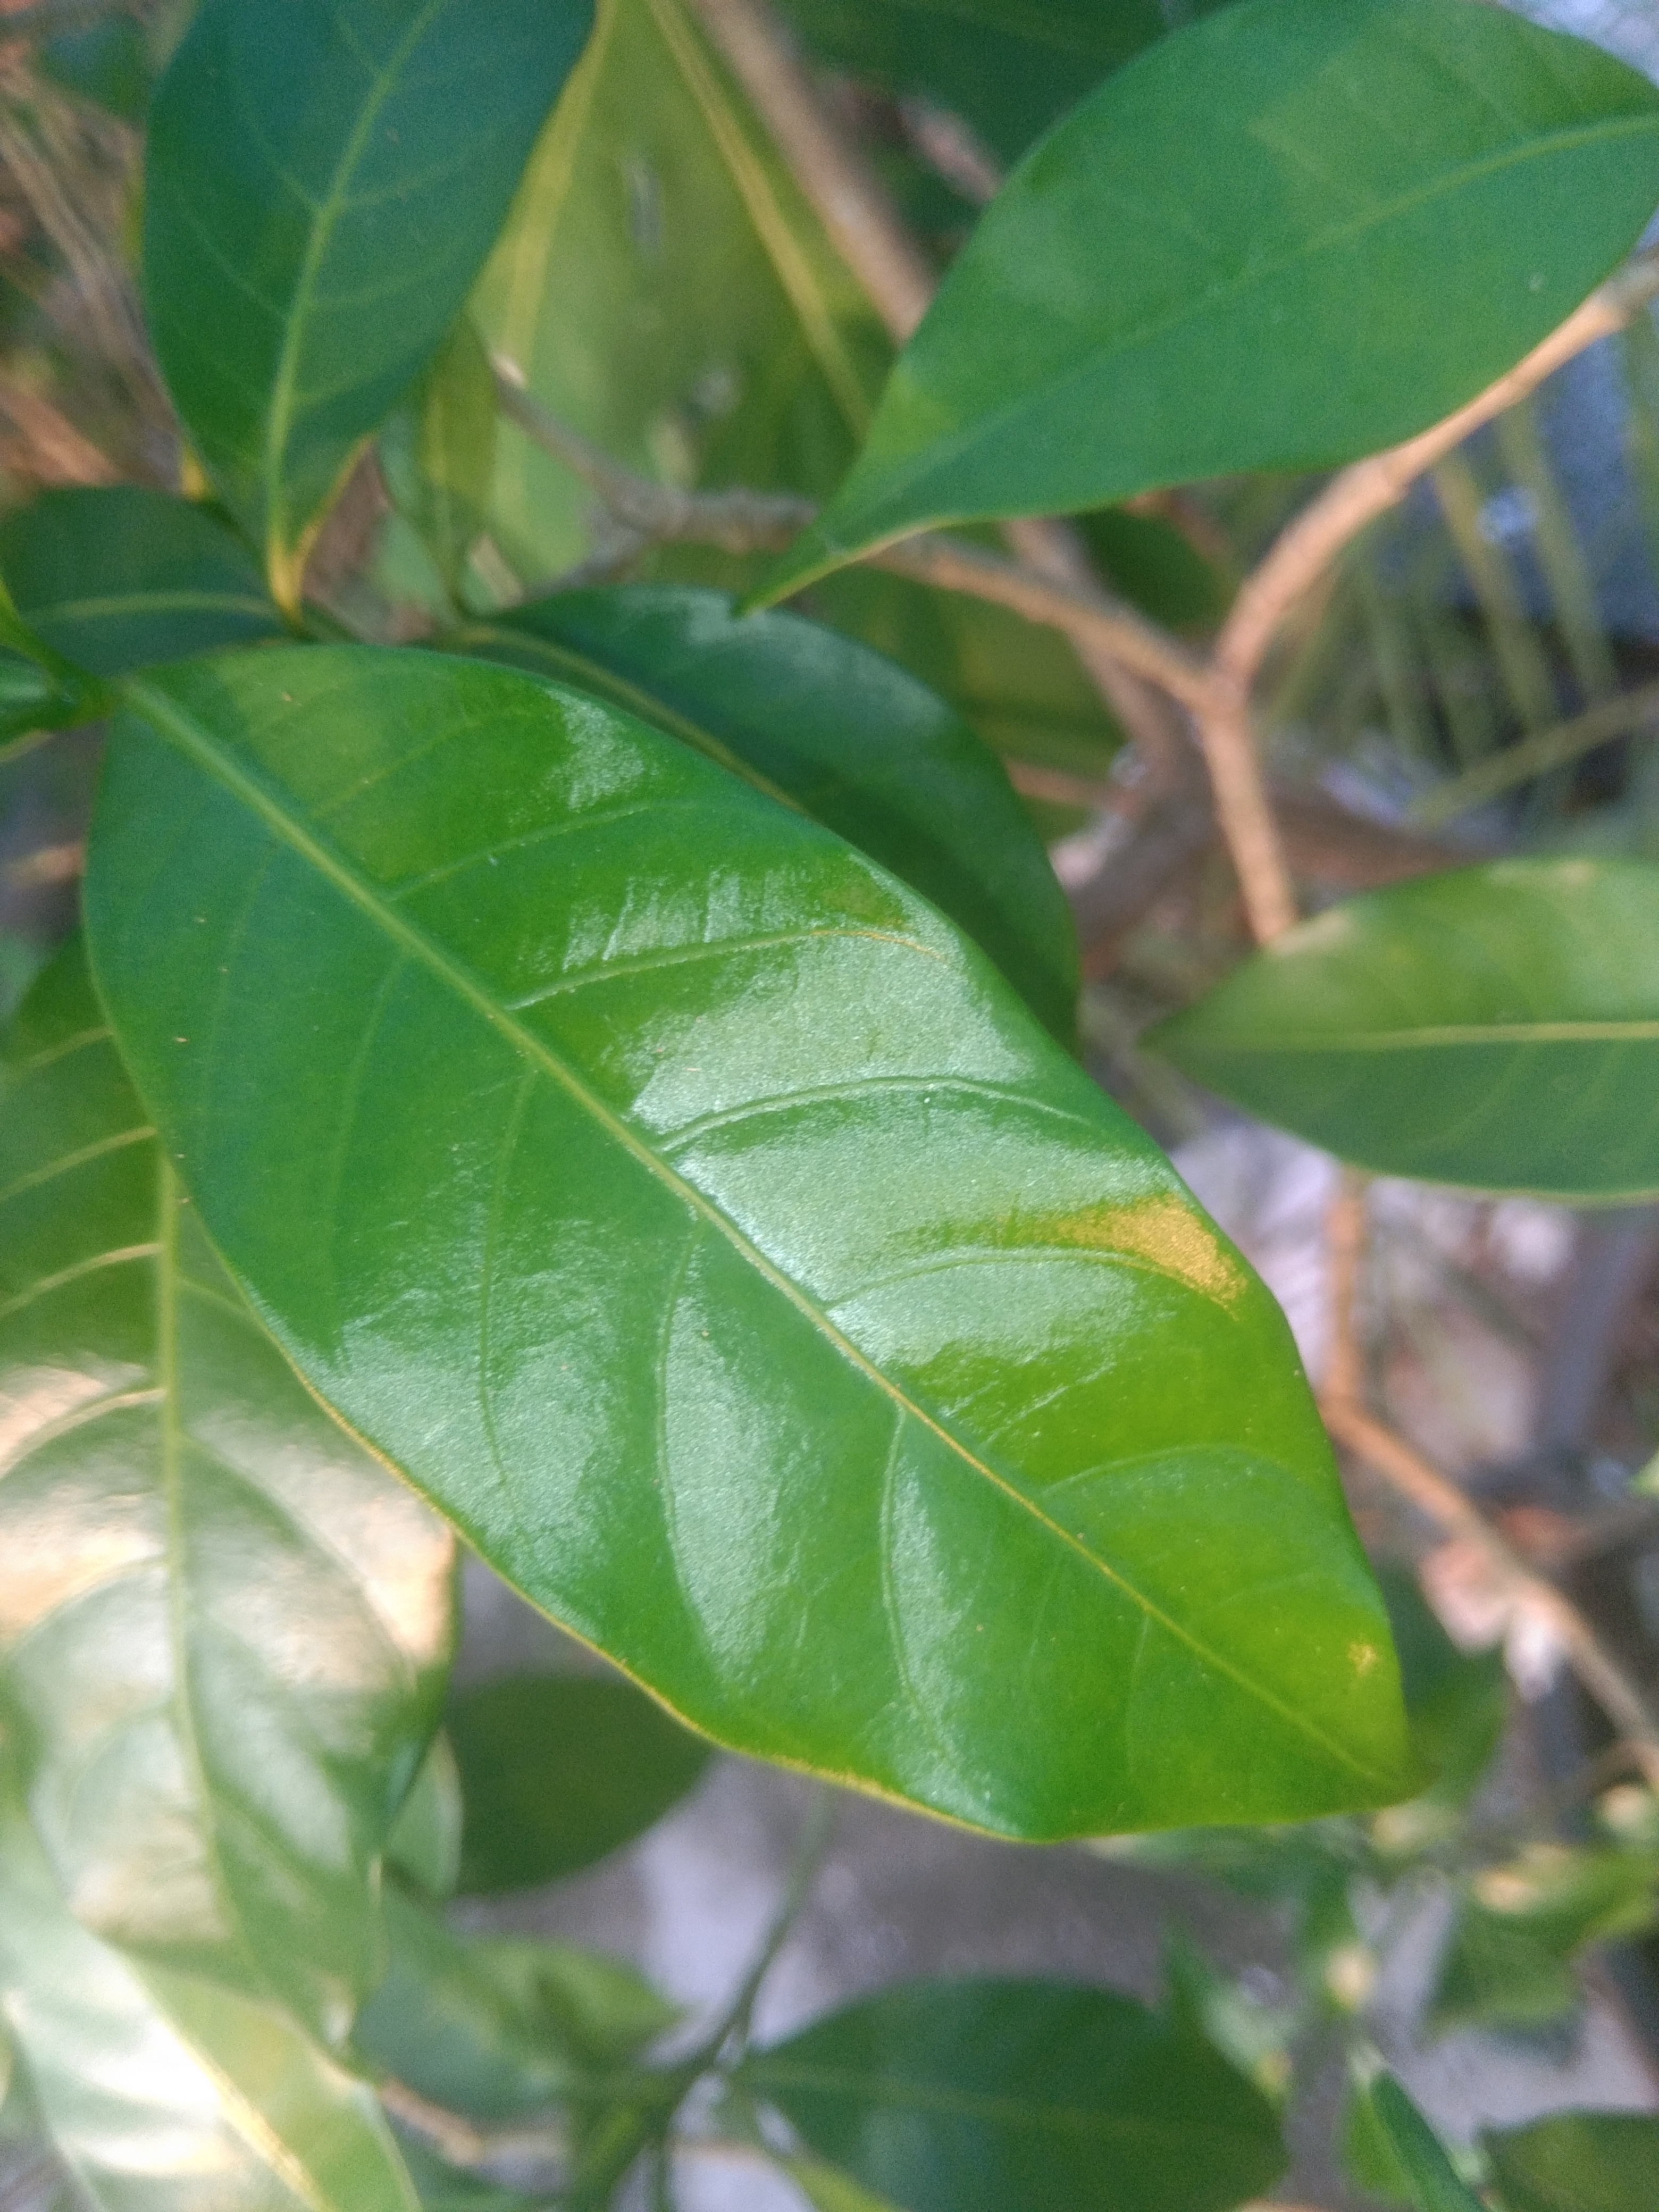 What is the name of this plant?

togor
